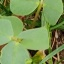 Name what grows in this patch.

unstructured weed
